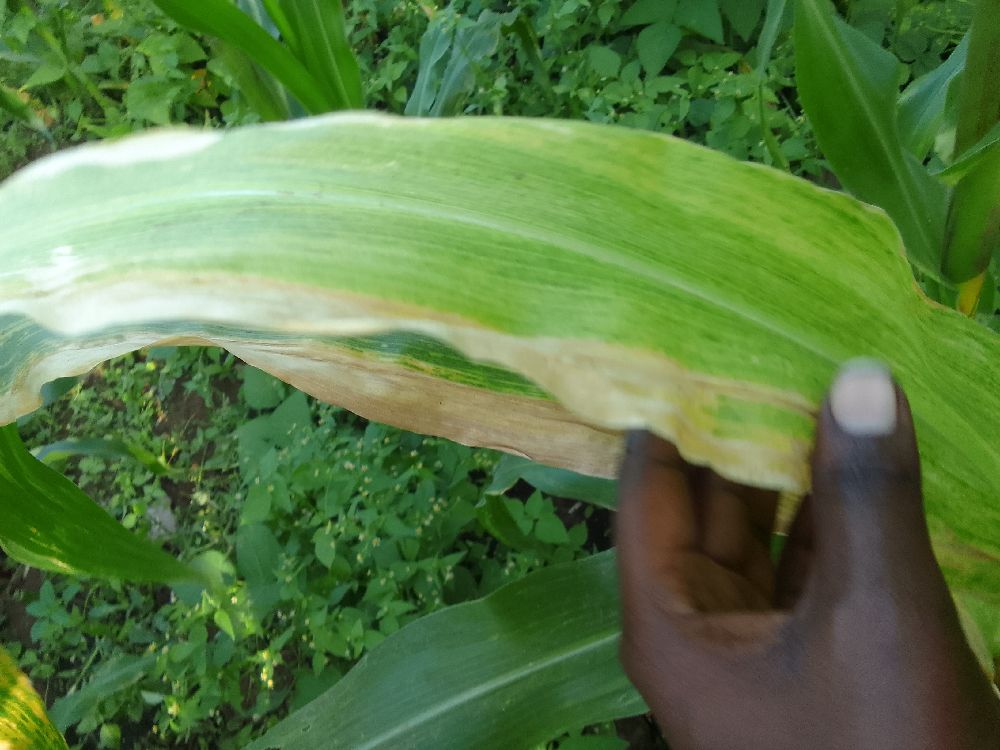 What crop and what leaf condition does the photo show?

maize, maize lethal necrosis
